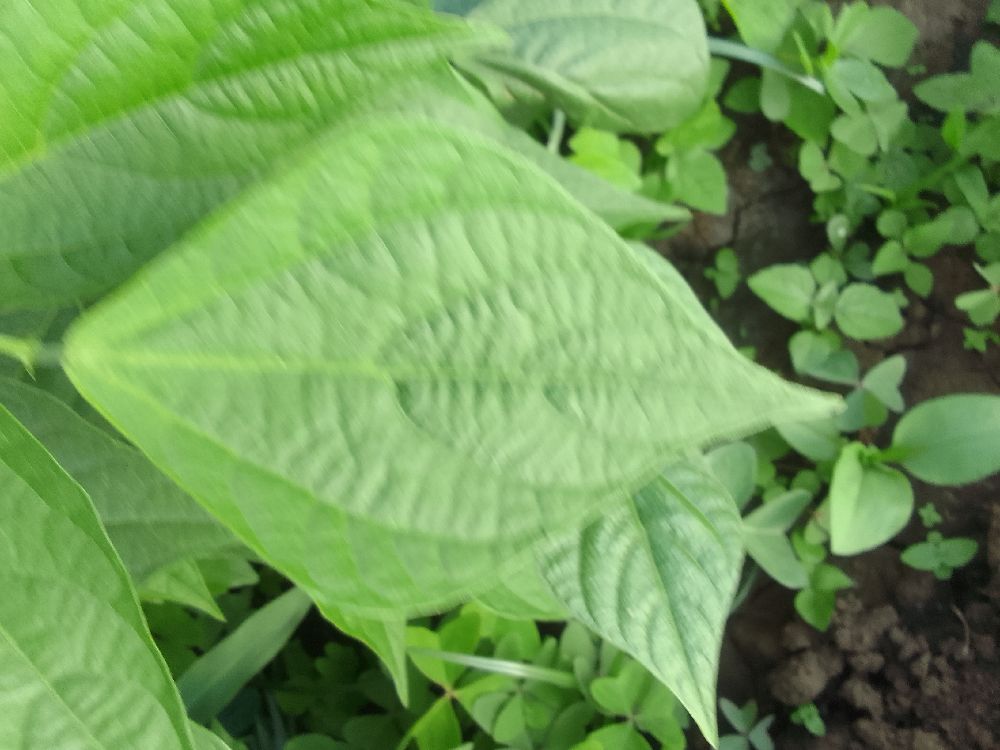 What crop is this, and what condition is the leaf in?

common bean, healthy
